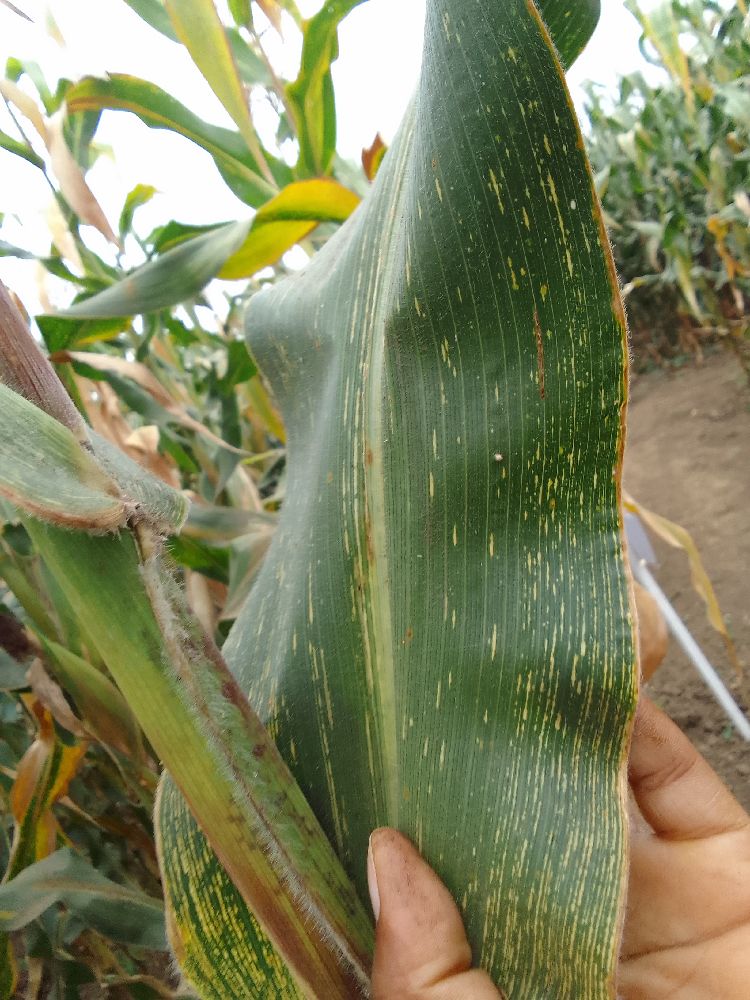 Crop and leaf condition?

maize, maize streak virus
